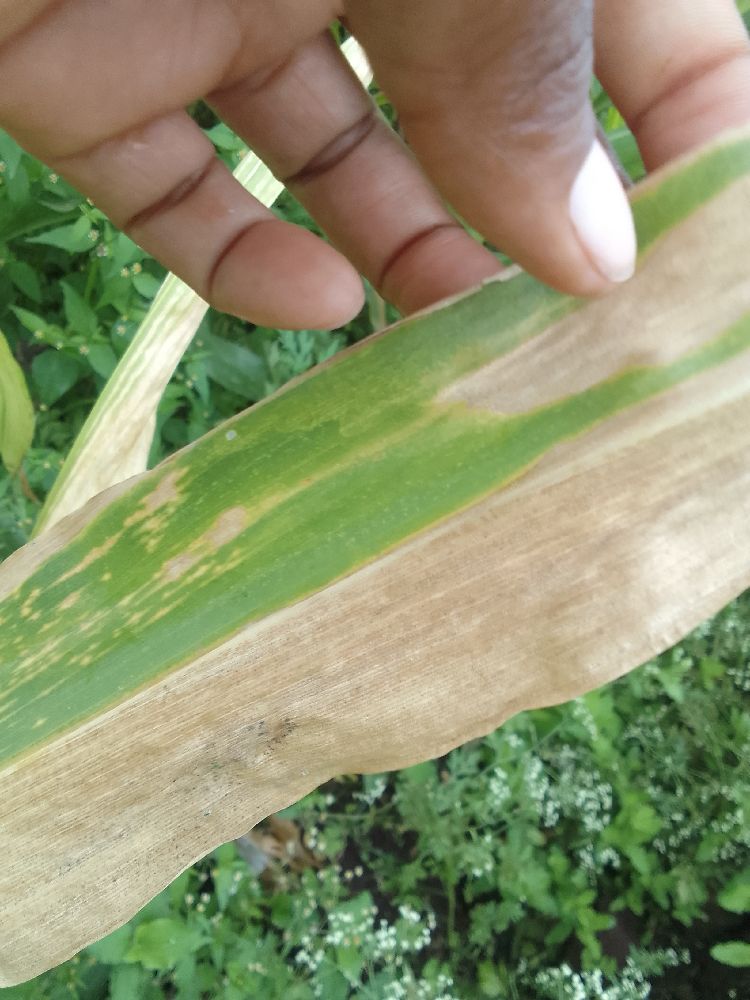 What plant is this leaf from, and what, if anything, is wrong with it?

maize, maize lethal necrosis
